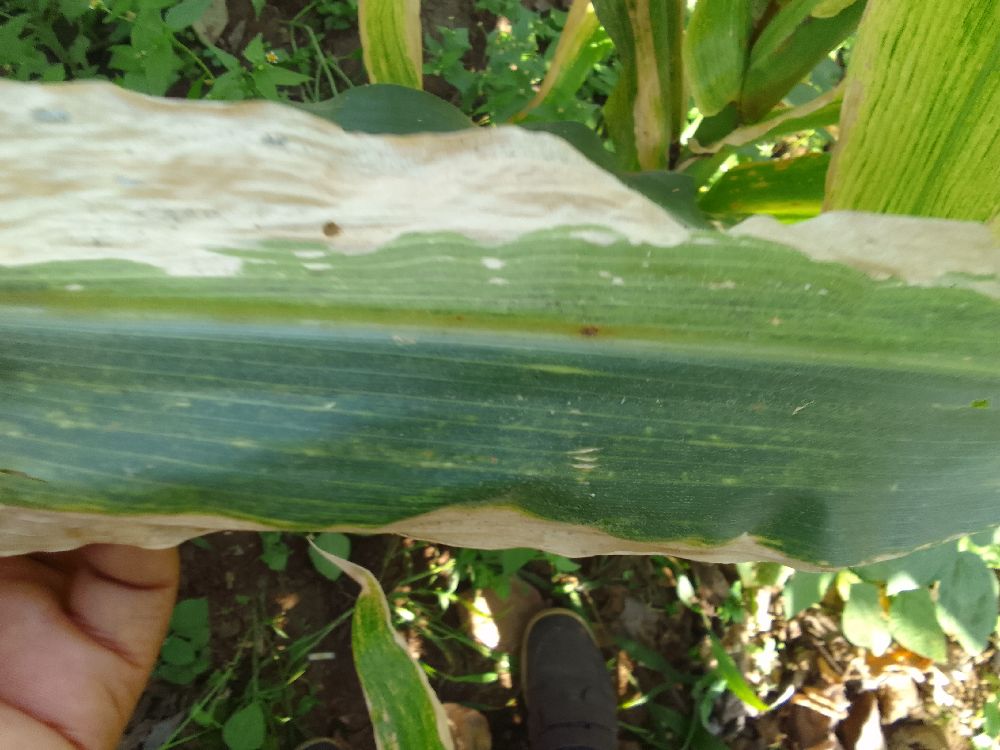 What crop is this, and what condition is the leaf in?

maize, maize lethal necrosis
